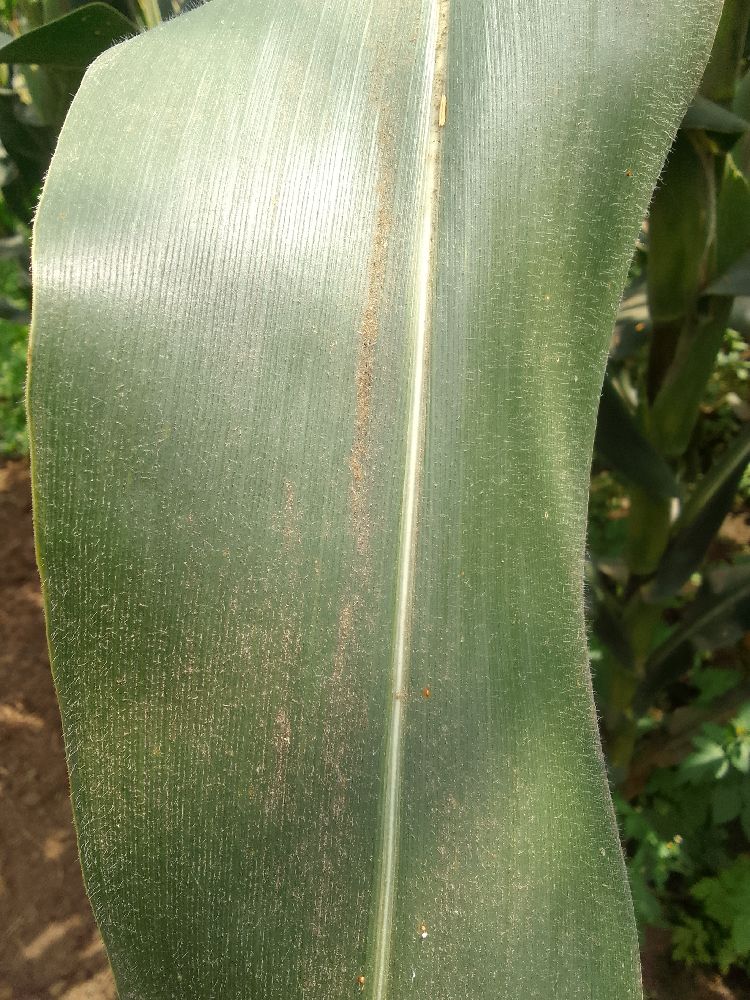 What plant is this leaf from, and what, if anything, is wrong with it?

maize, healthy
